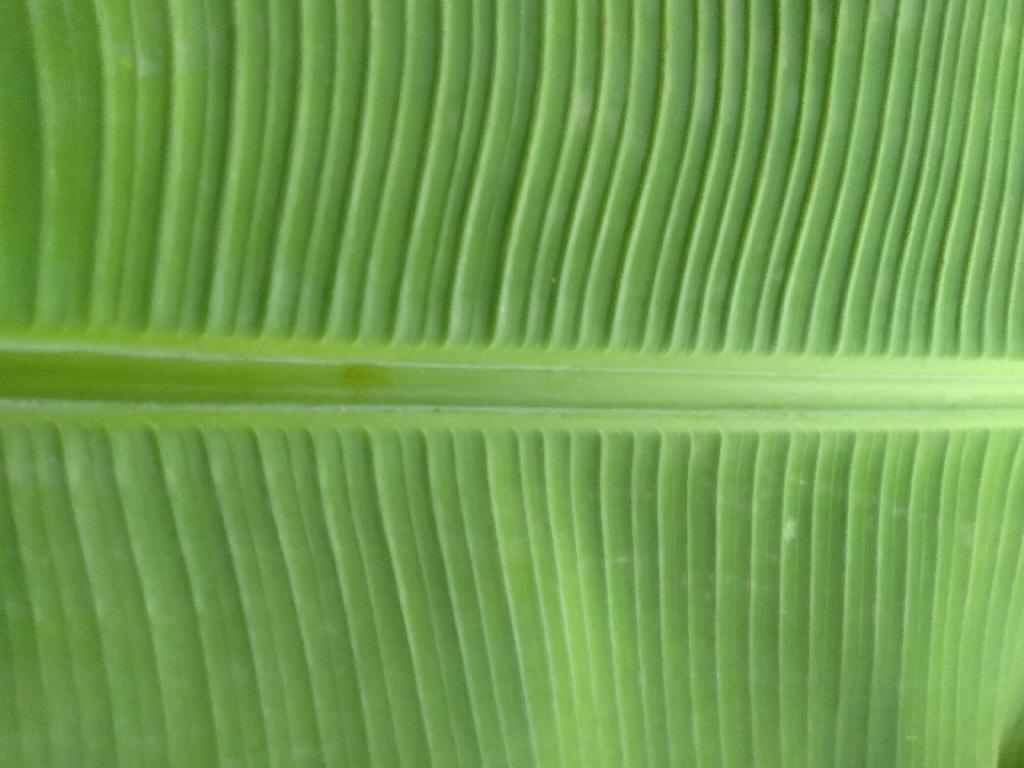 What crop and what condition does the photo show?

banana, healthy
